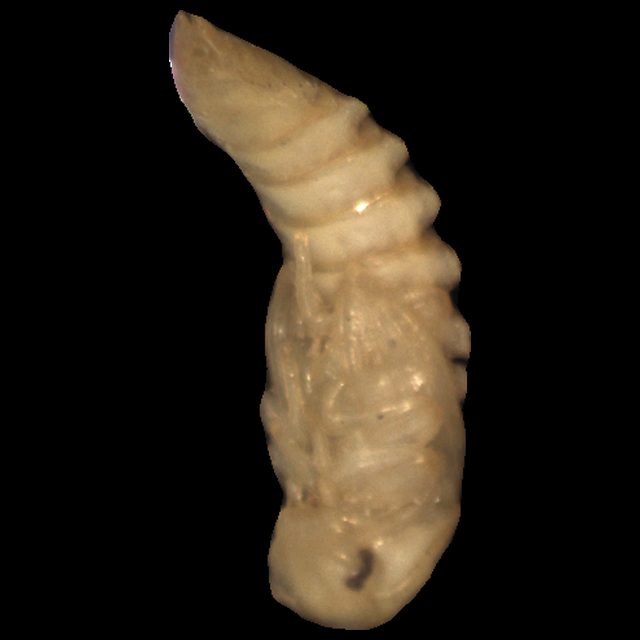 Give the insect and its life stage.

mealworm pupa
